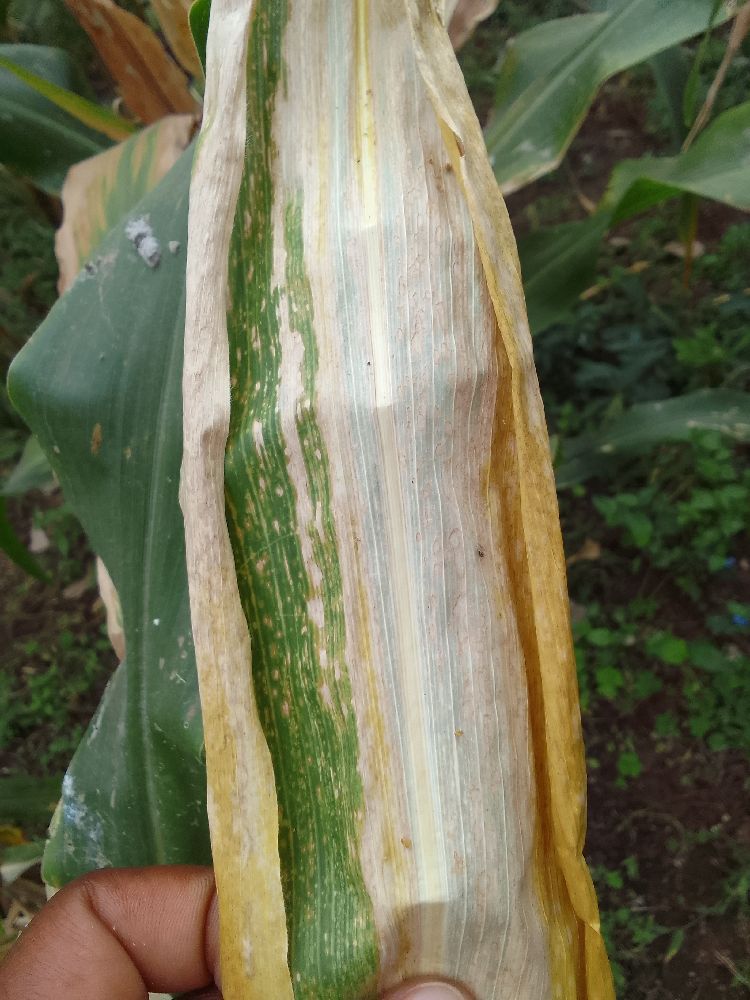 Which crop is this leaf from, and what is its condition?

maize, maize lethal necrosis
